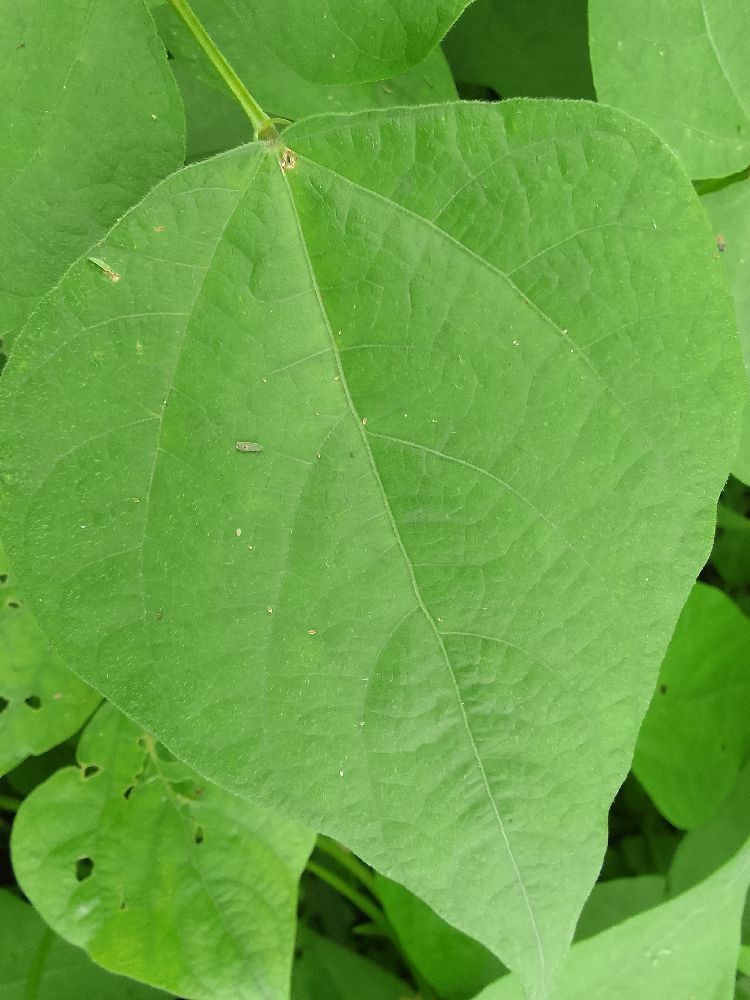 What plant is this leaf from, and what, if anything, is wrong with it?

common bean, healthy
